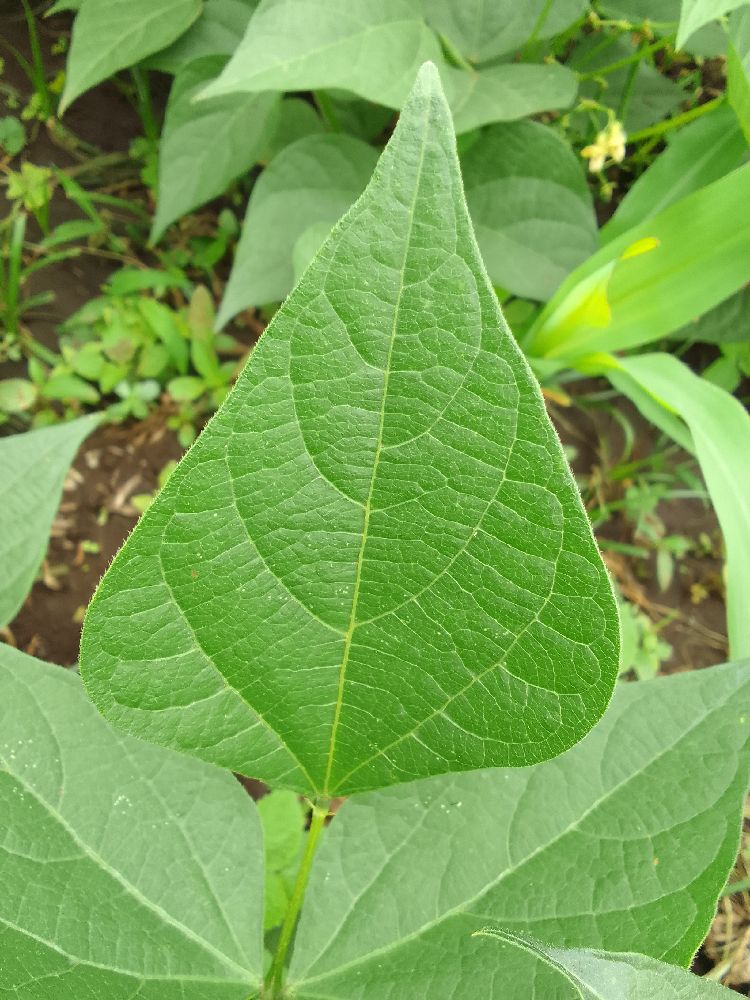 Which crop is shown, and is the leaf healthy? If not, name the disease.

common bean, healthy
